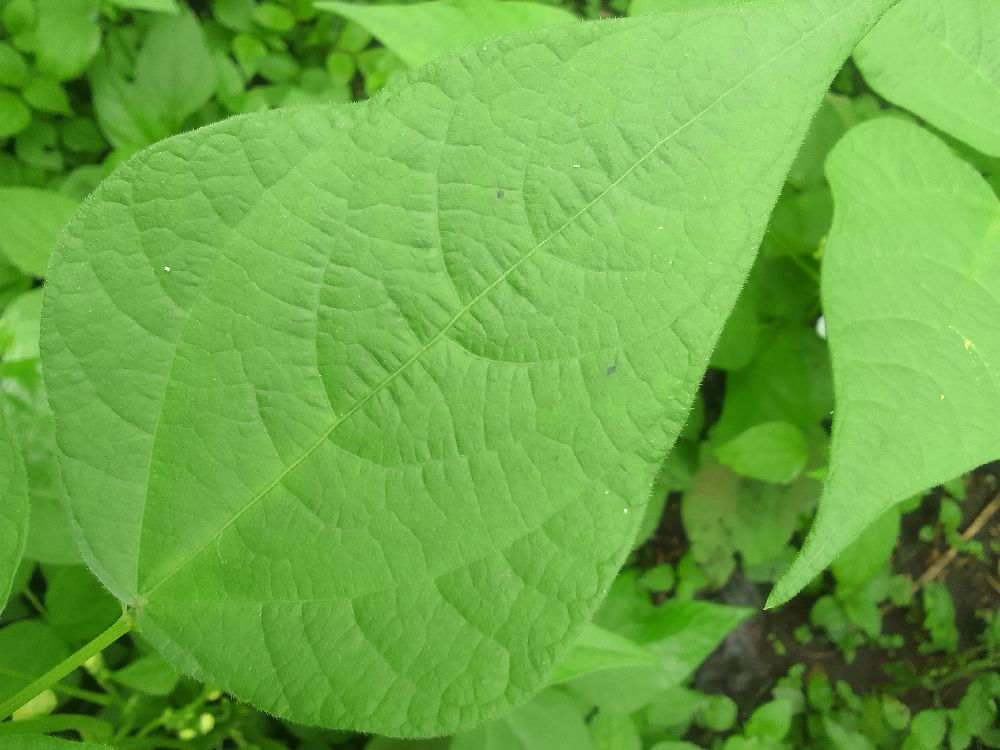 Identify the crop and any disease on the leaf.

common bean, healthy
